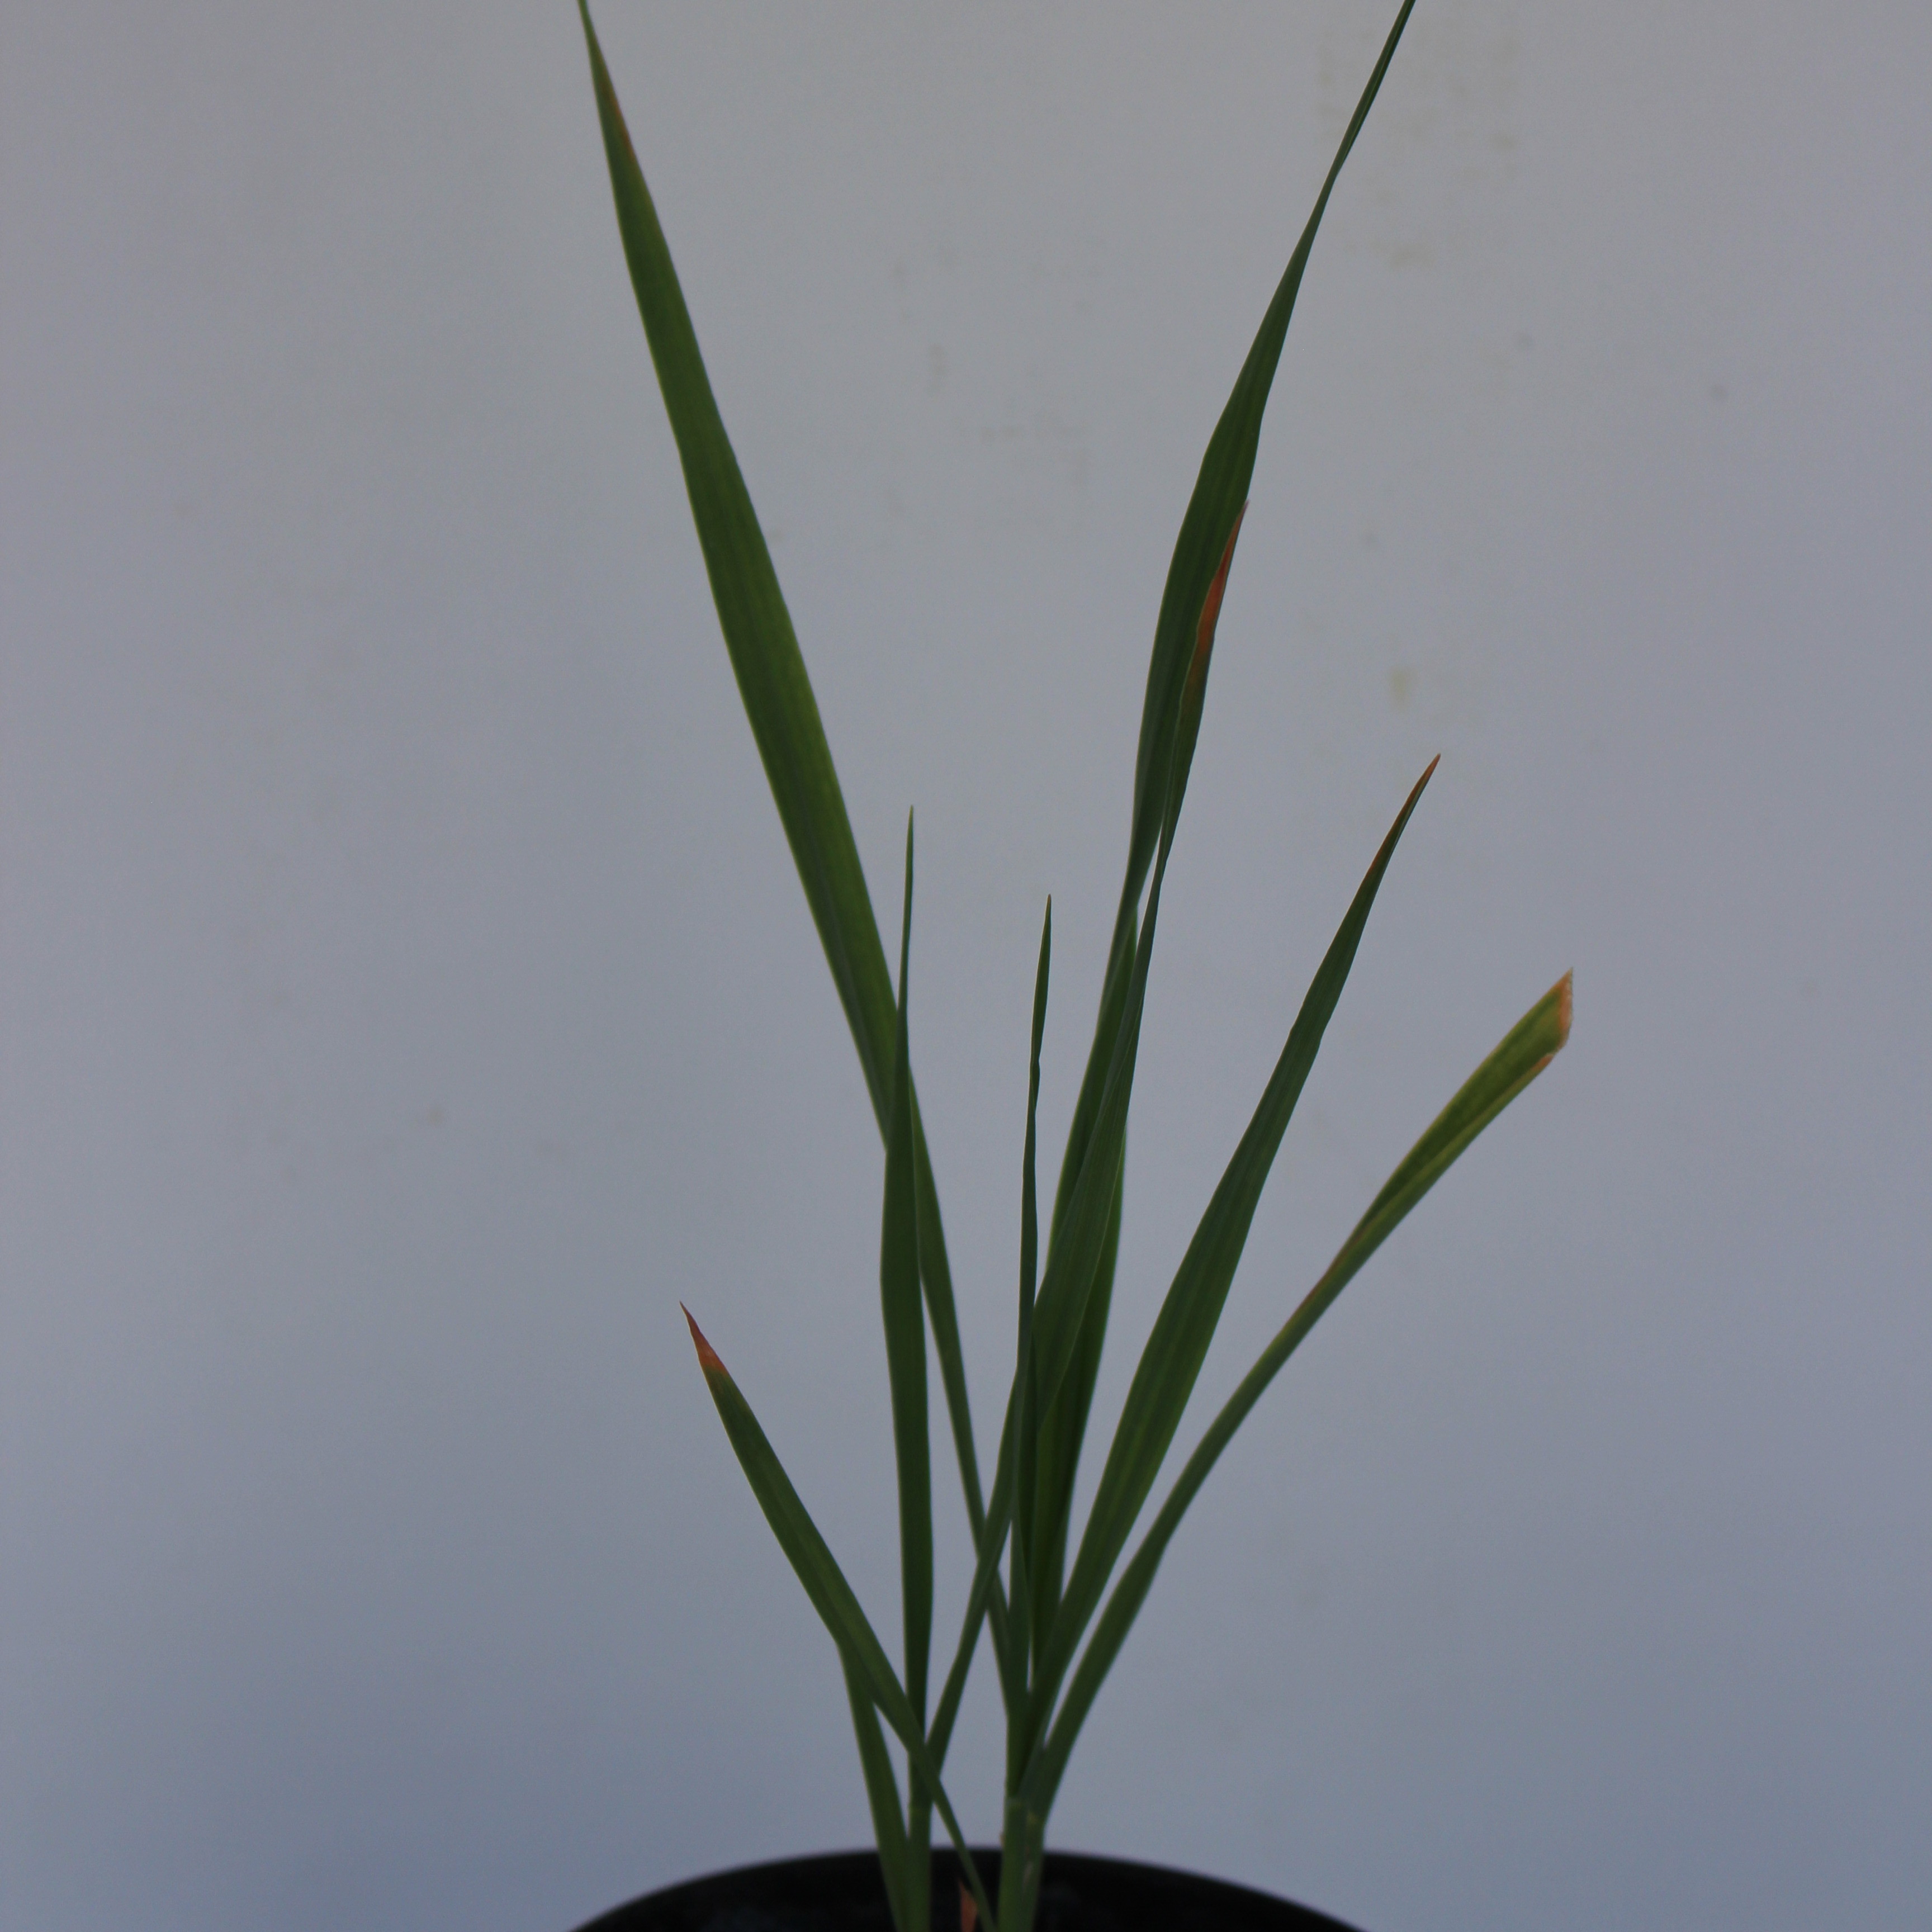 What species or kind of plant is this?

Avena sterilis
